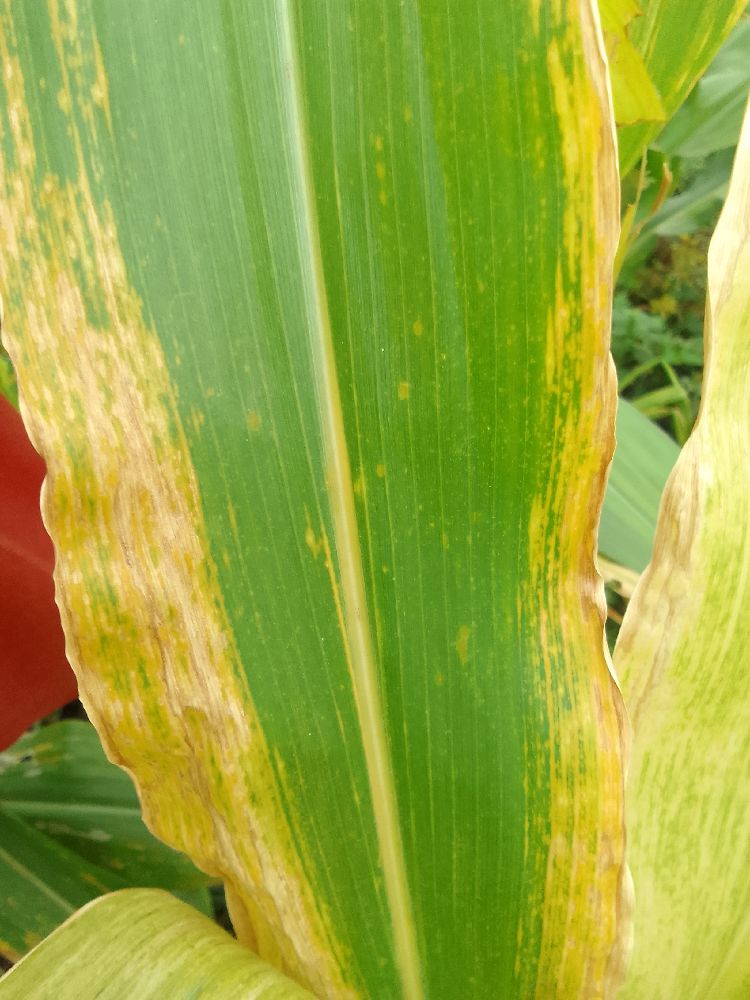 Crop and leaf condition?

maize, maize lethal necrosis
